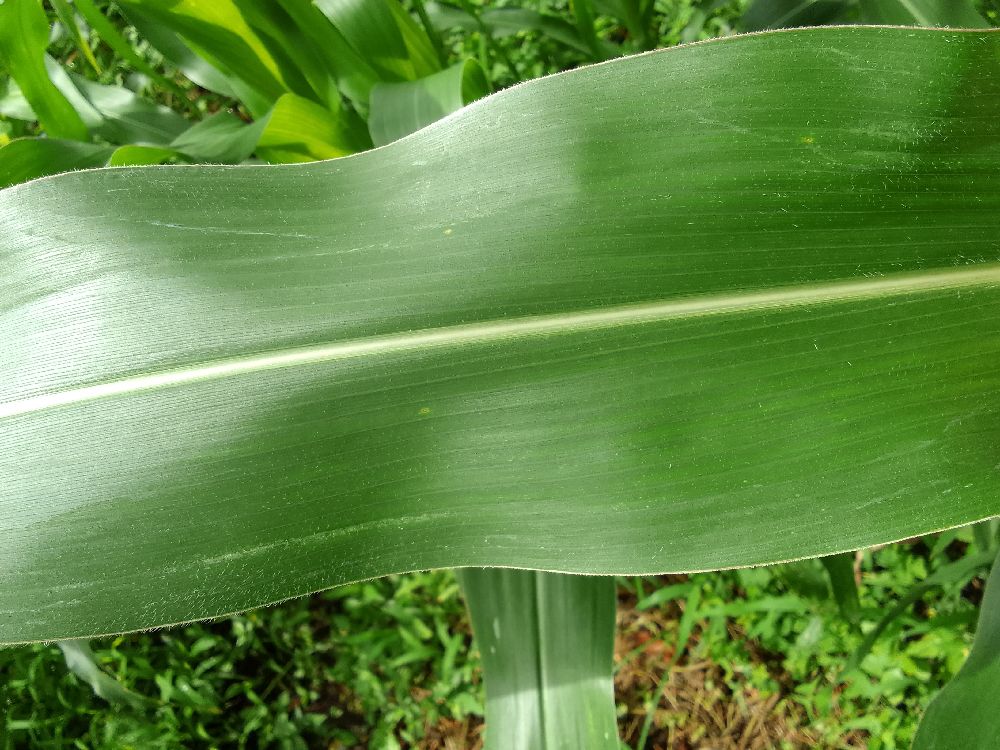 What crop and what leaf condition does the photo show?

maize, healthy
